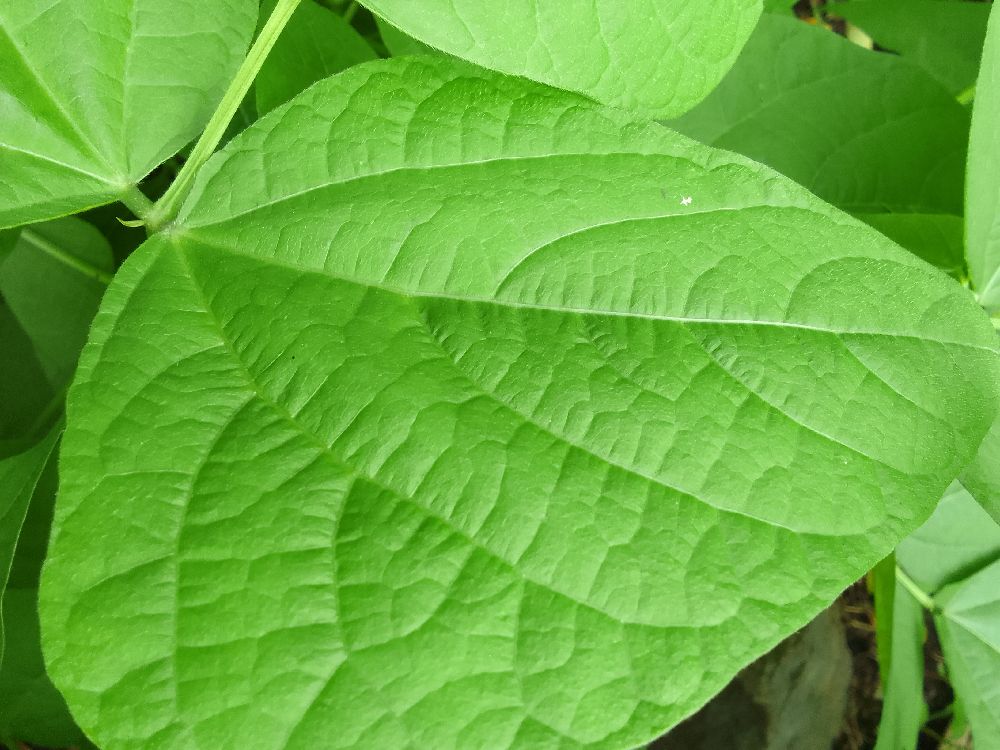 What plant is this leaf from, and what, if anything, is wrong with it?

common bean, healthy
